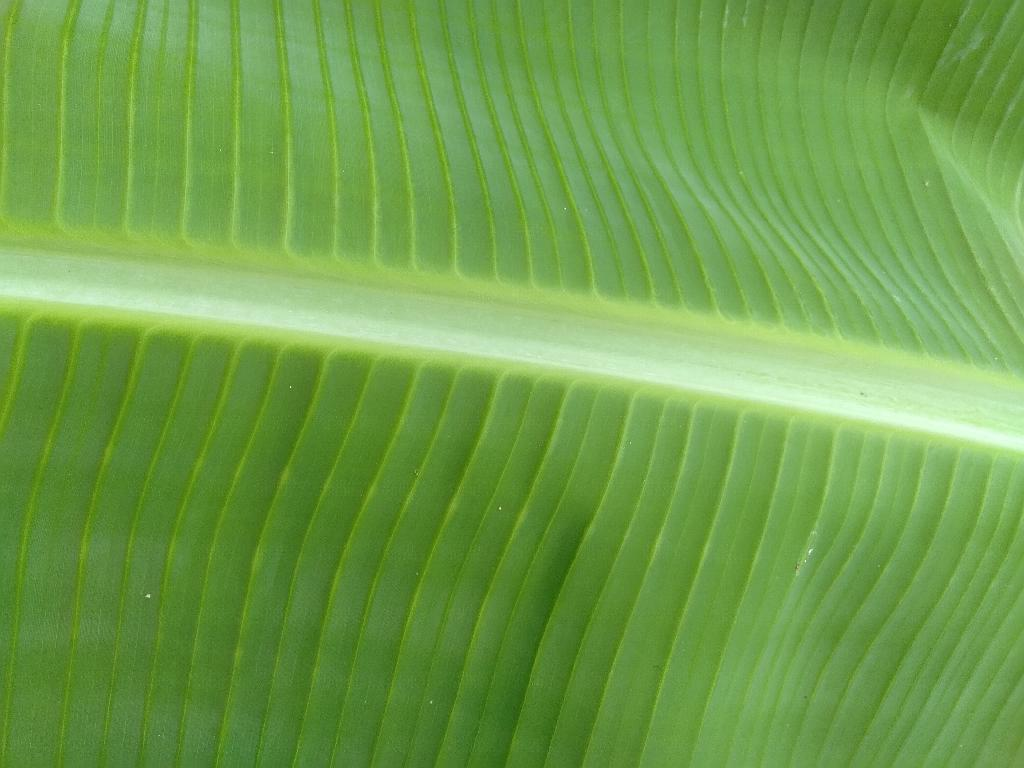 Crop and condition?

banana, healthy
